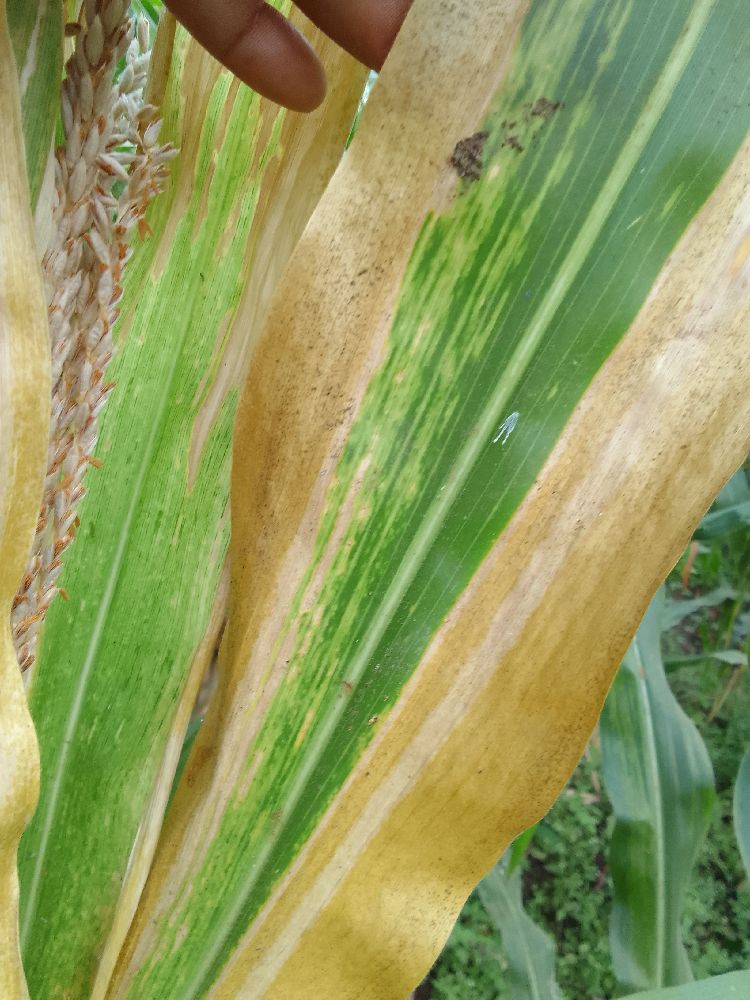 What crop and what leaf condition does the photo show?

maize, maize lethal necrosis
